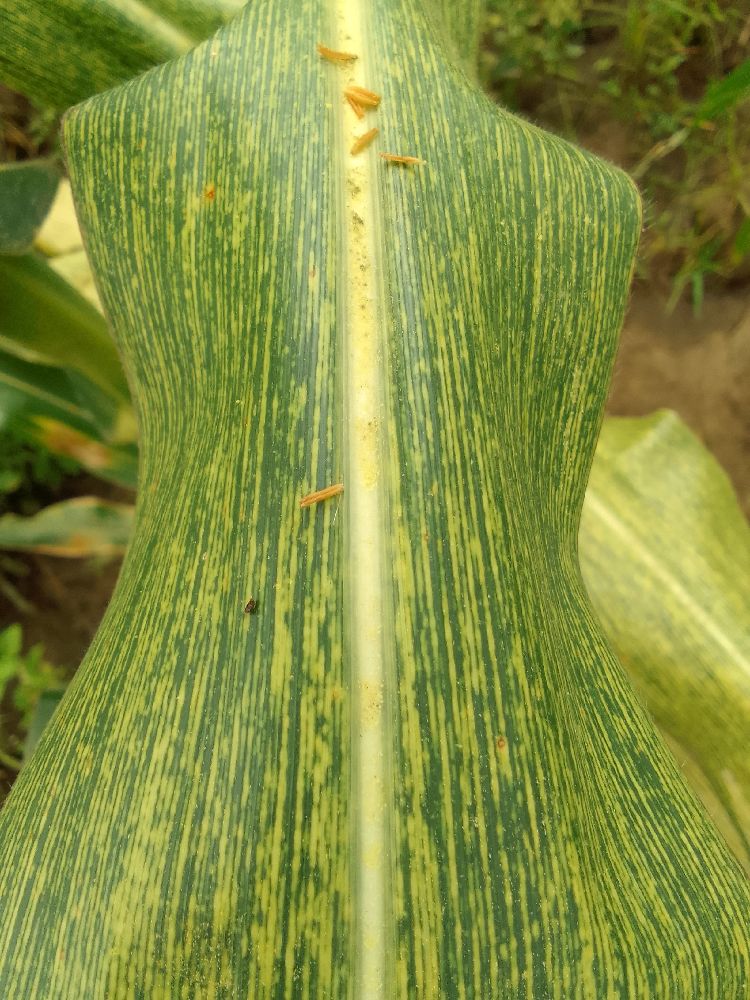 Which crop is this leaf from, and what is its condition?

maize, maize streak virus
